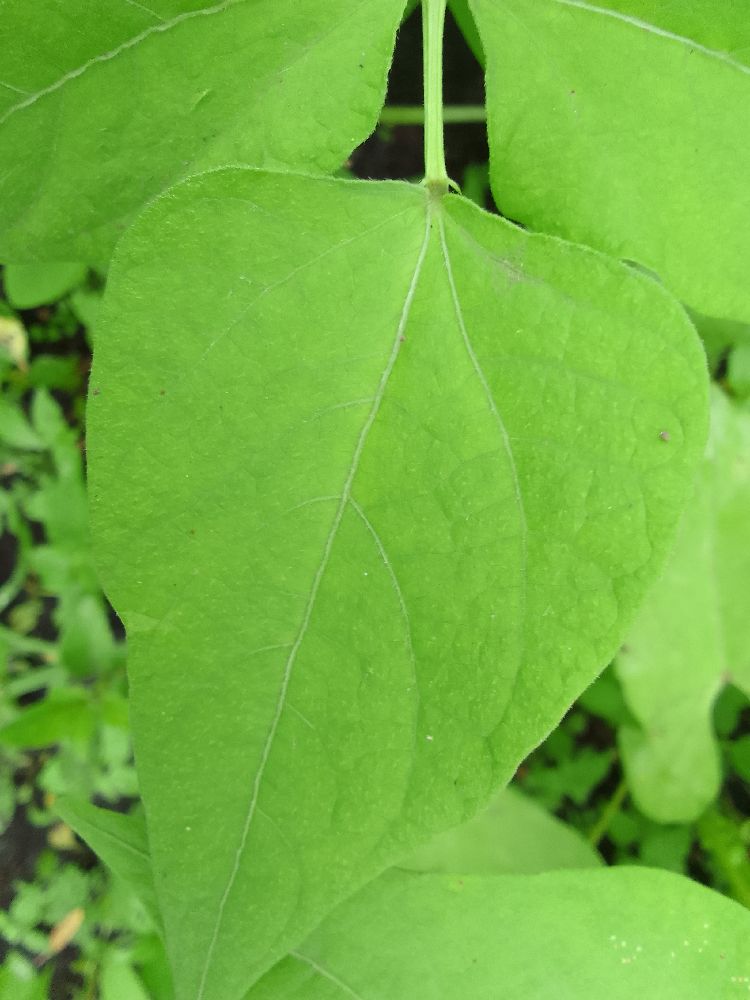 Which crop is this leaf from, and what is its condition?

common bean, healthy
